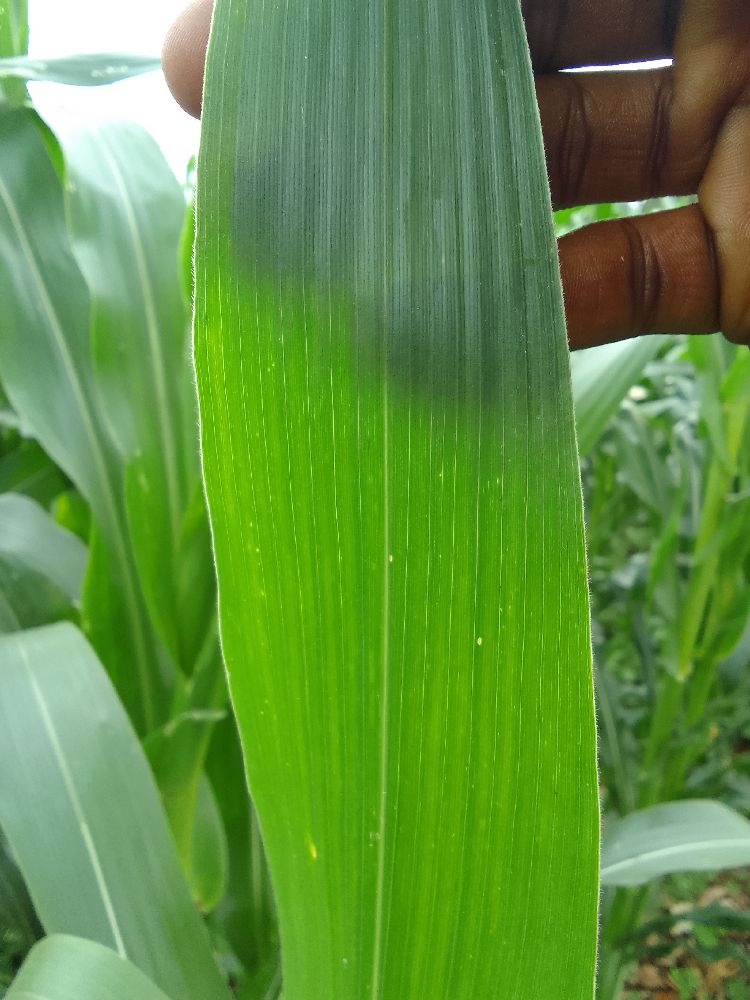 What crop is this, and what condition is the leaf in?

maize, healthy
